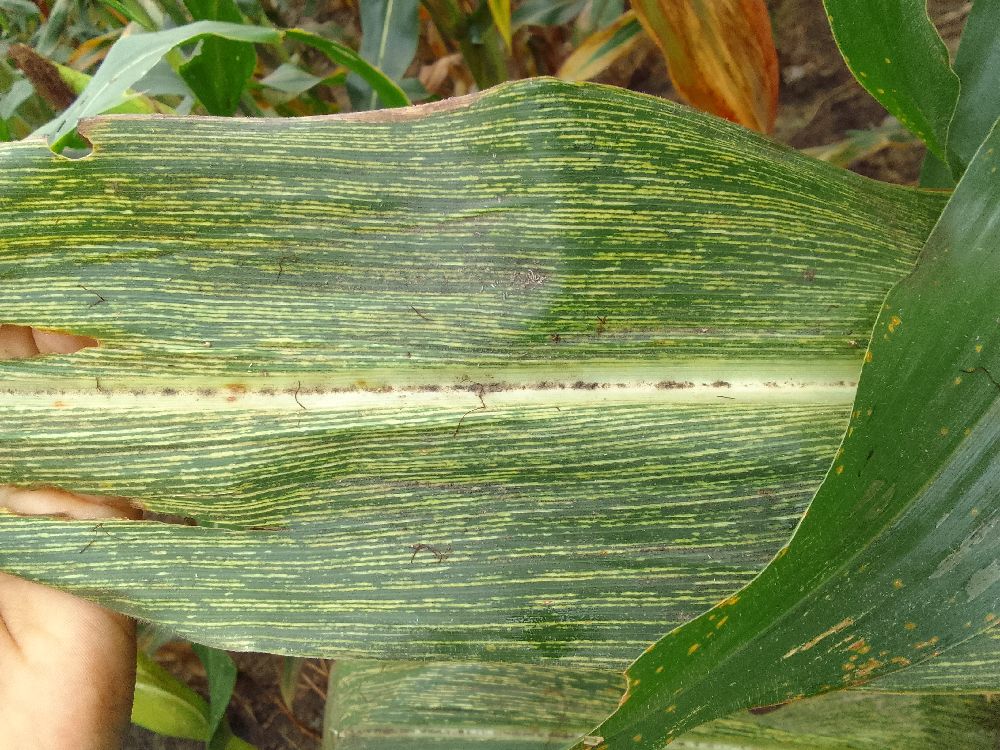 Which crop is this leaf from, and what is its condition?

maize, maize streak virus
